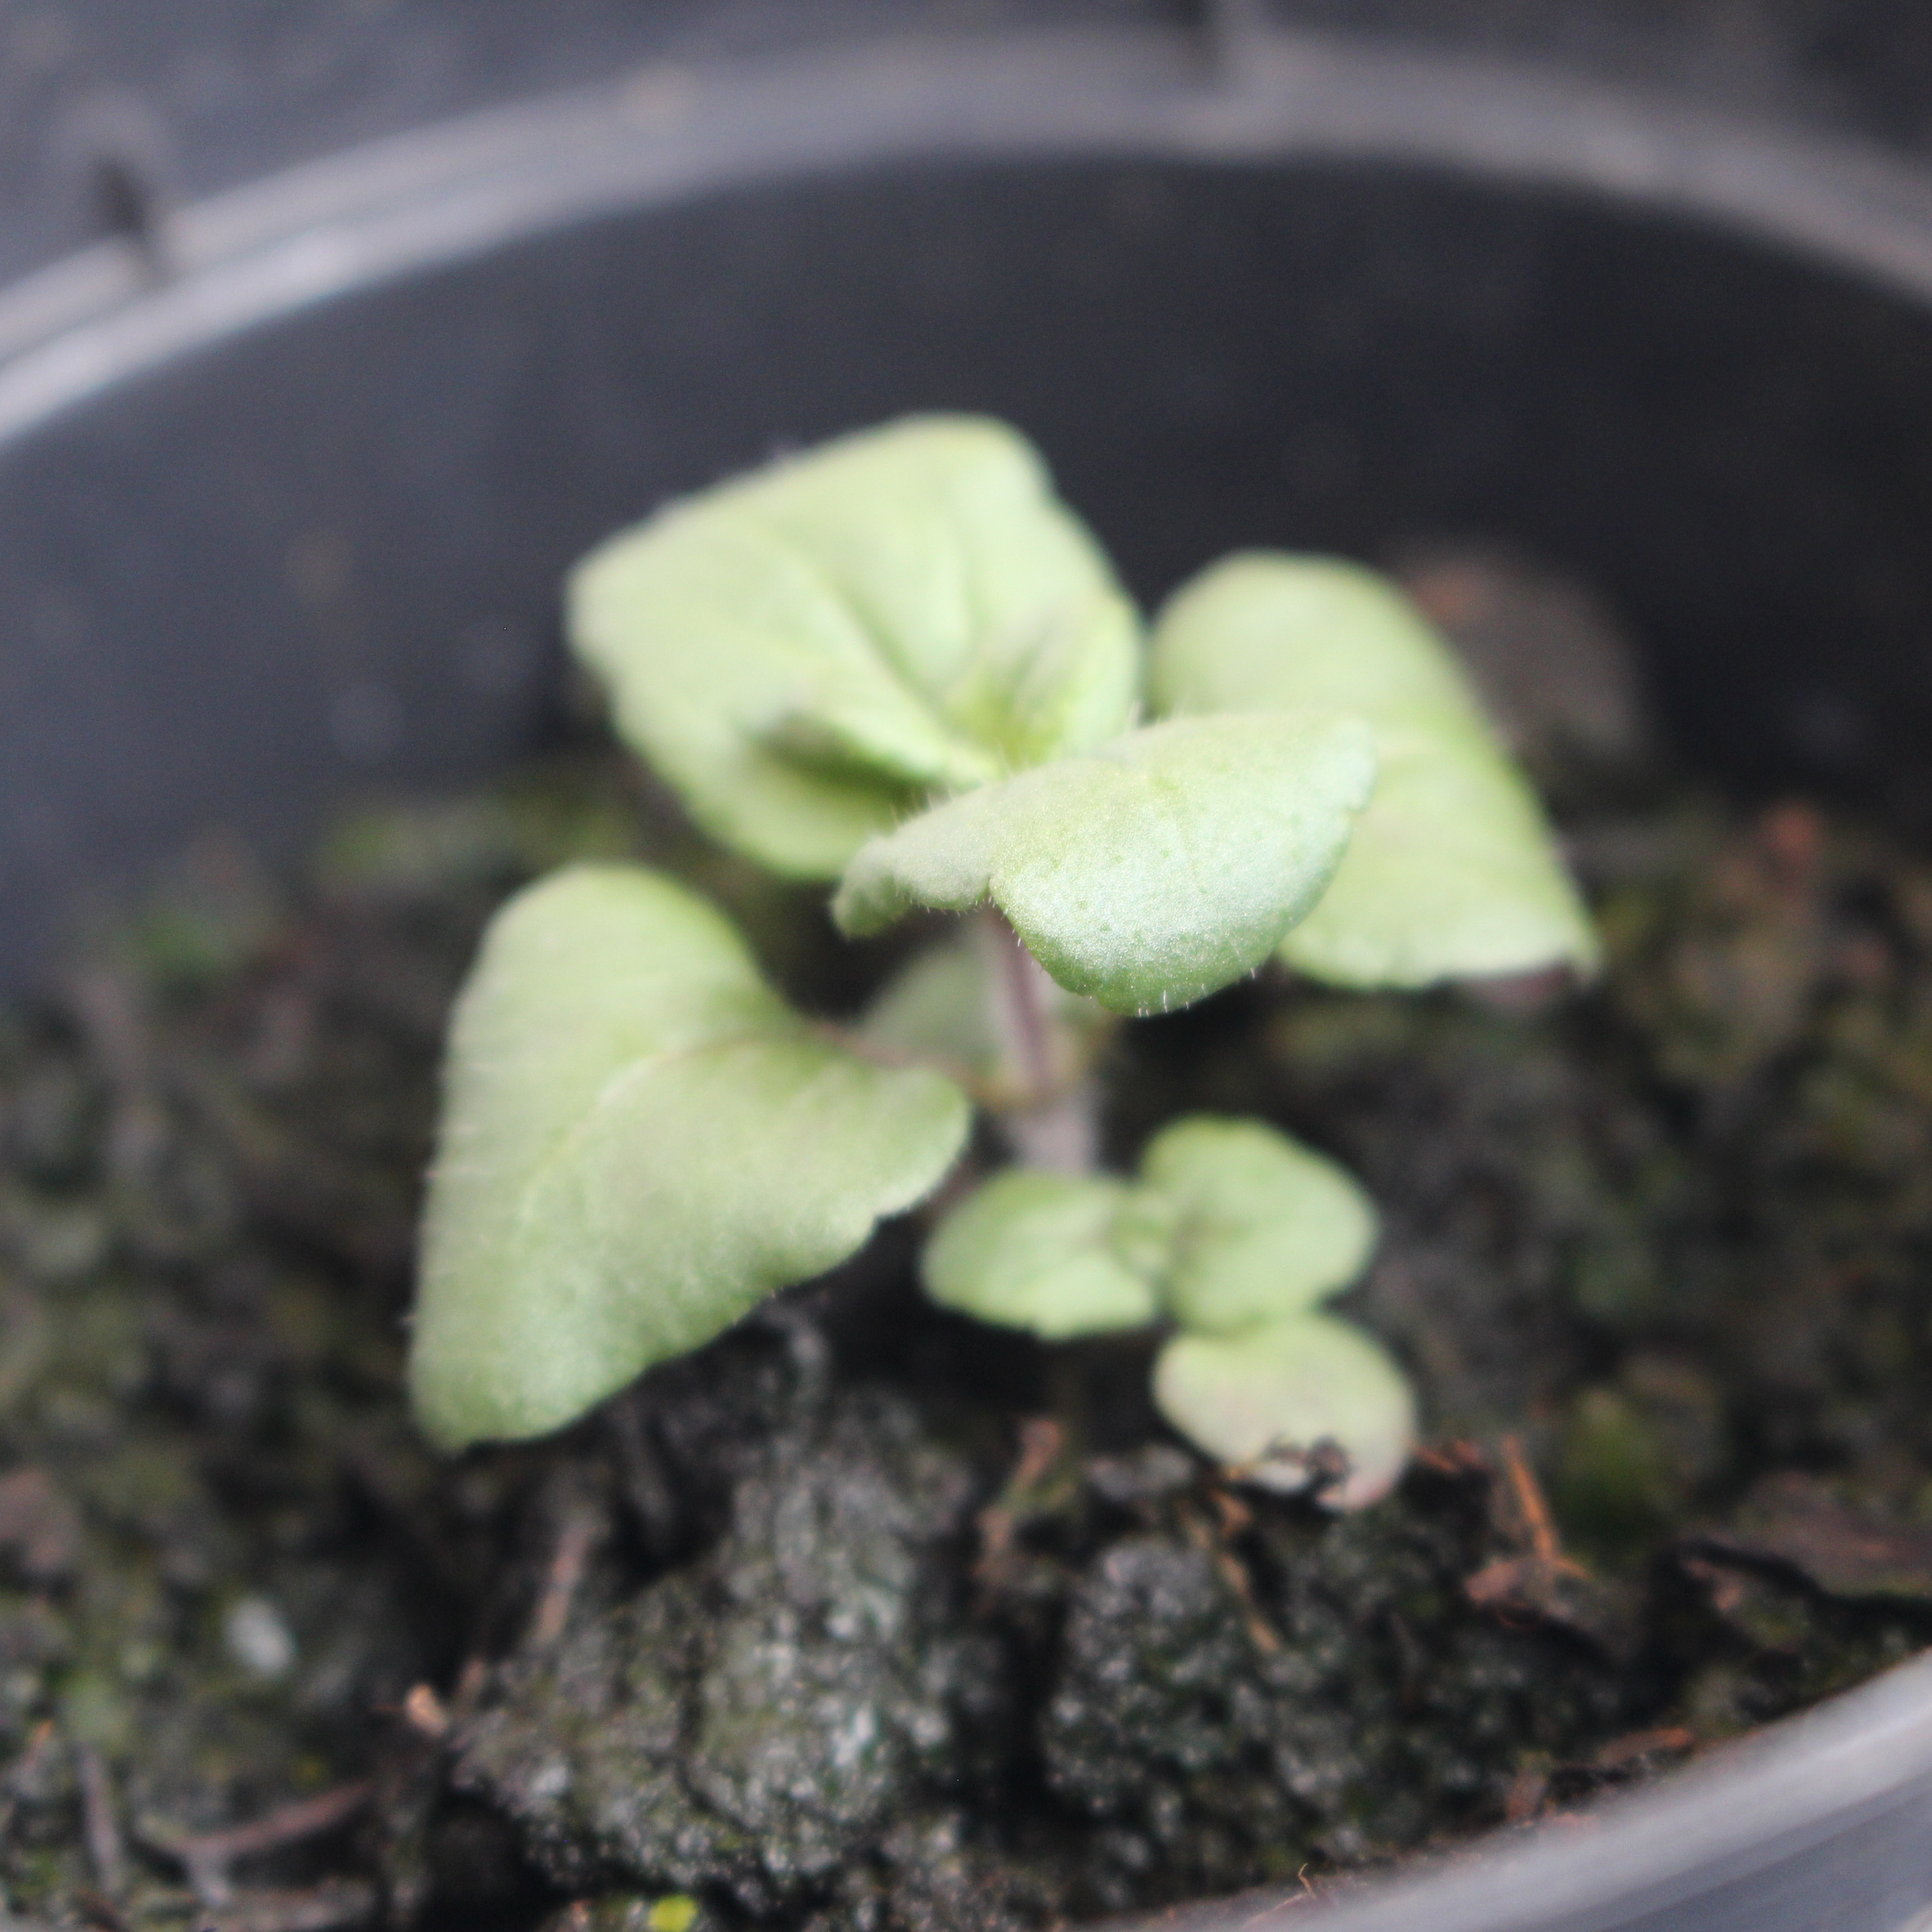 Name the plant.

Veronica persica
